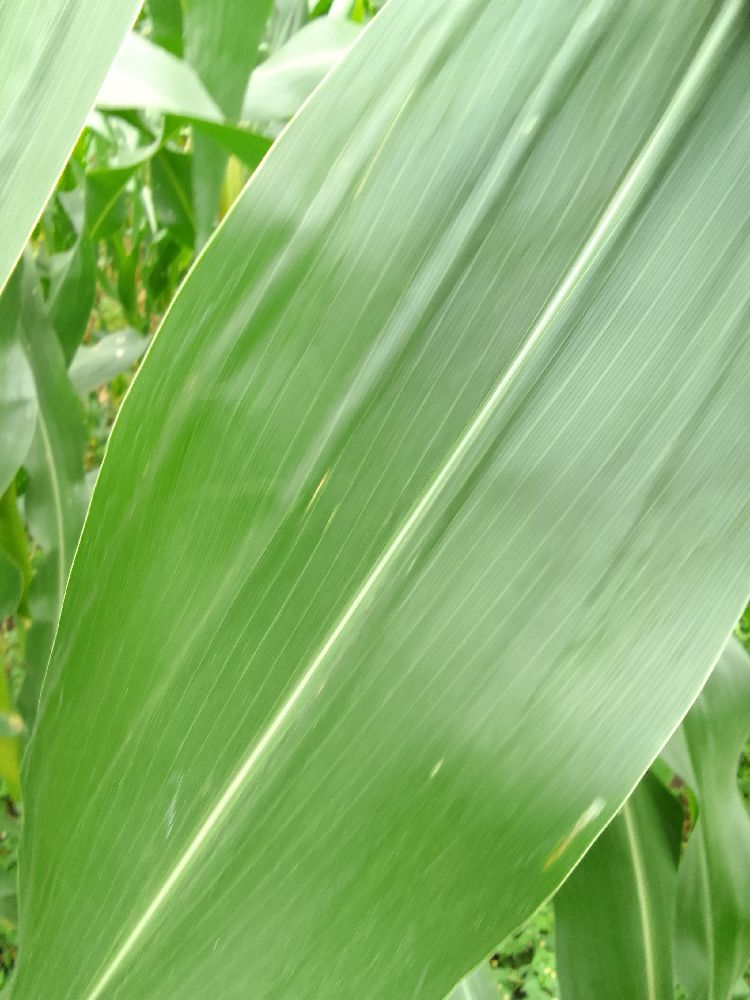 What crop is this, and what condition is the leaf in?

maize, healthy
